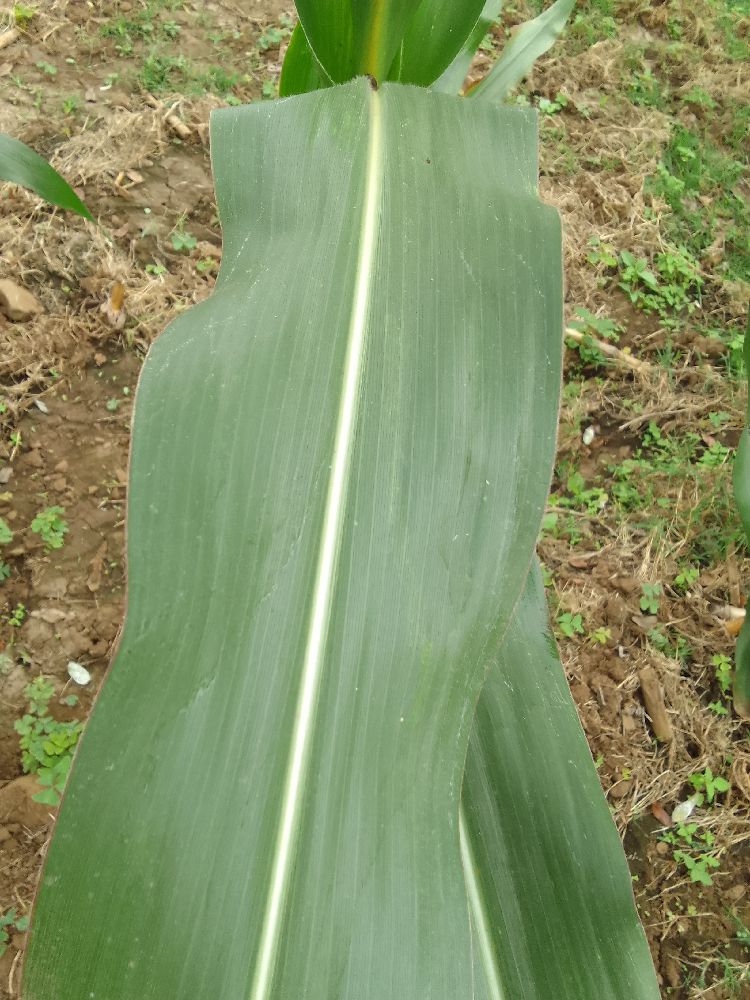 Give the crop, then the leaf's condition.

maize, healthy
